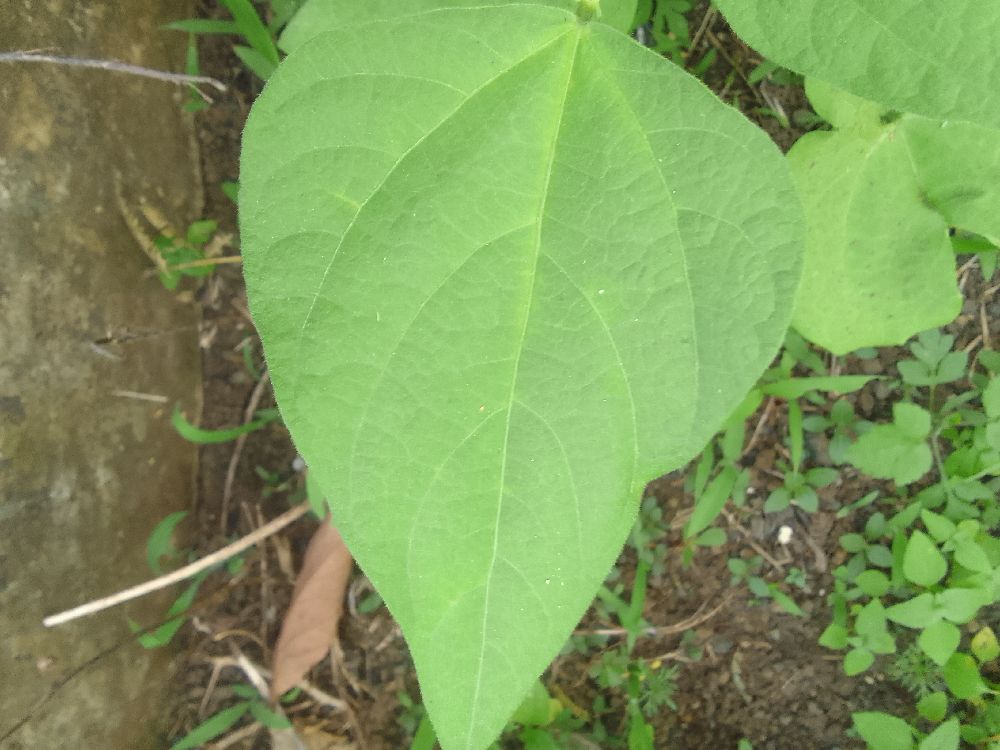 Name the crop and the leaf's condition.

common bean, healthy
